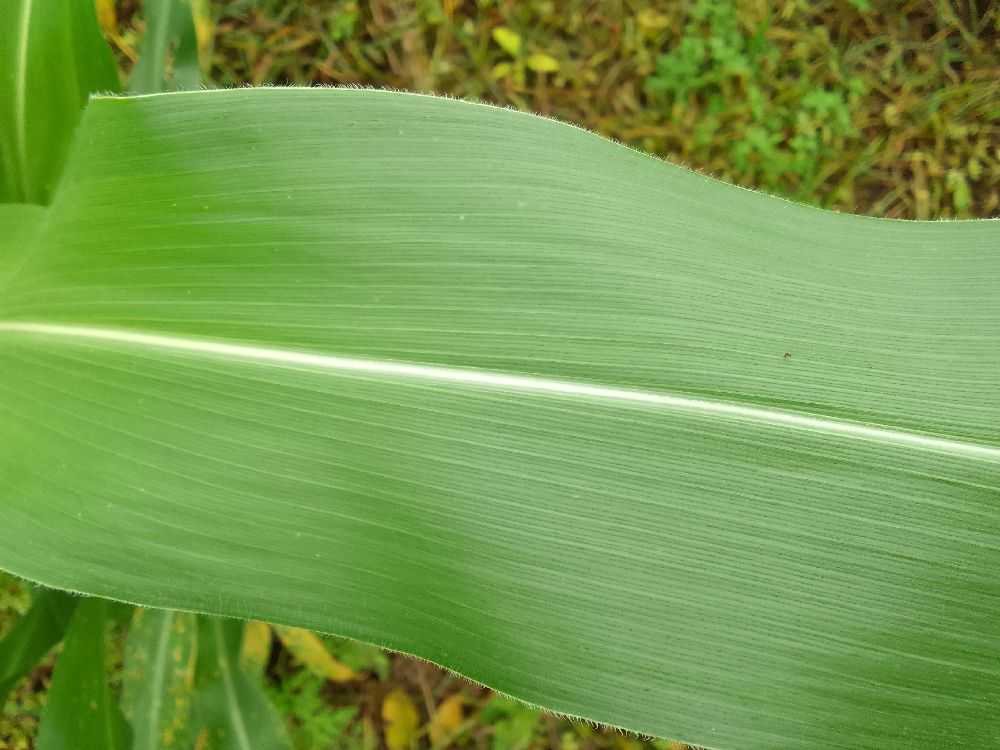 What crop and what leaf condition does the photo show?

maize, healthy
